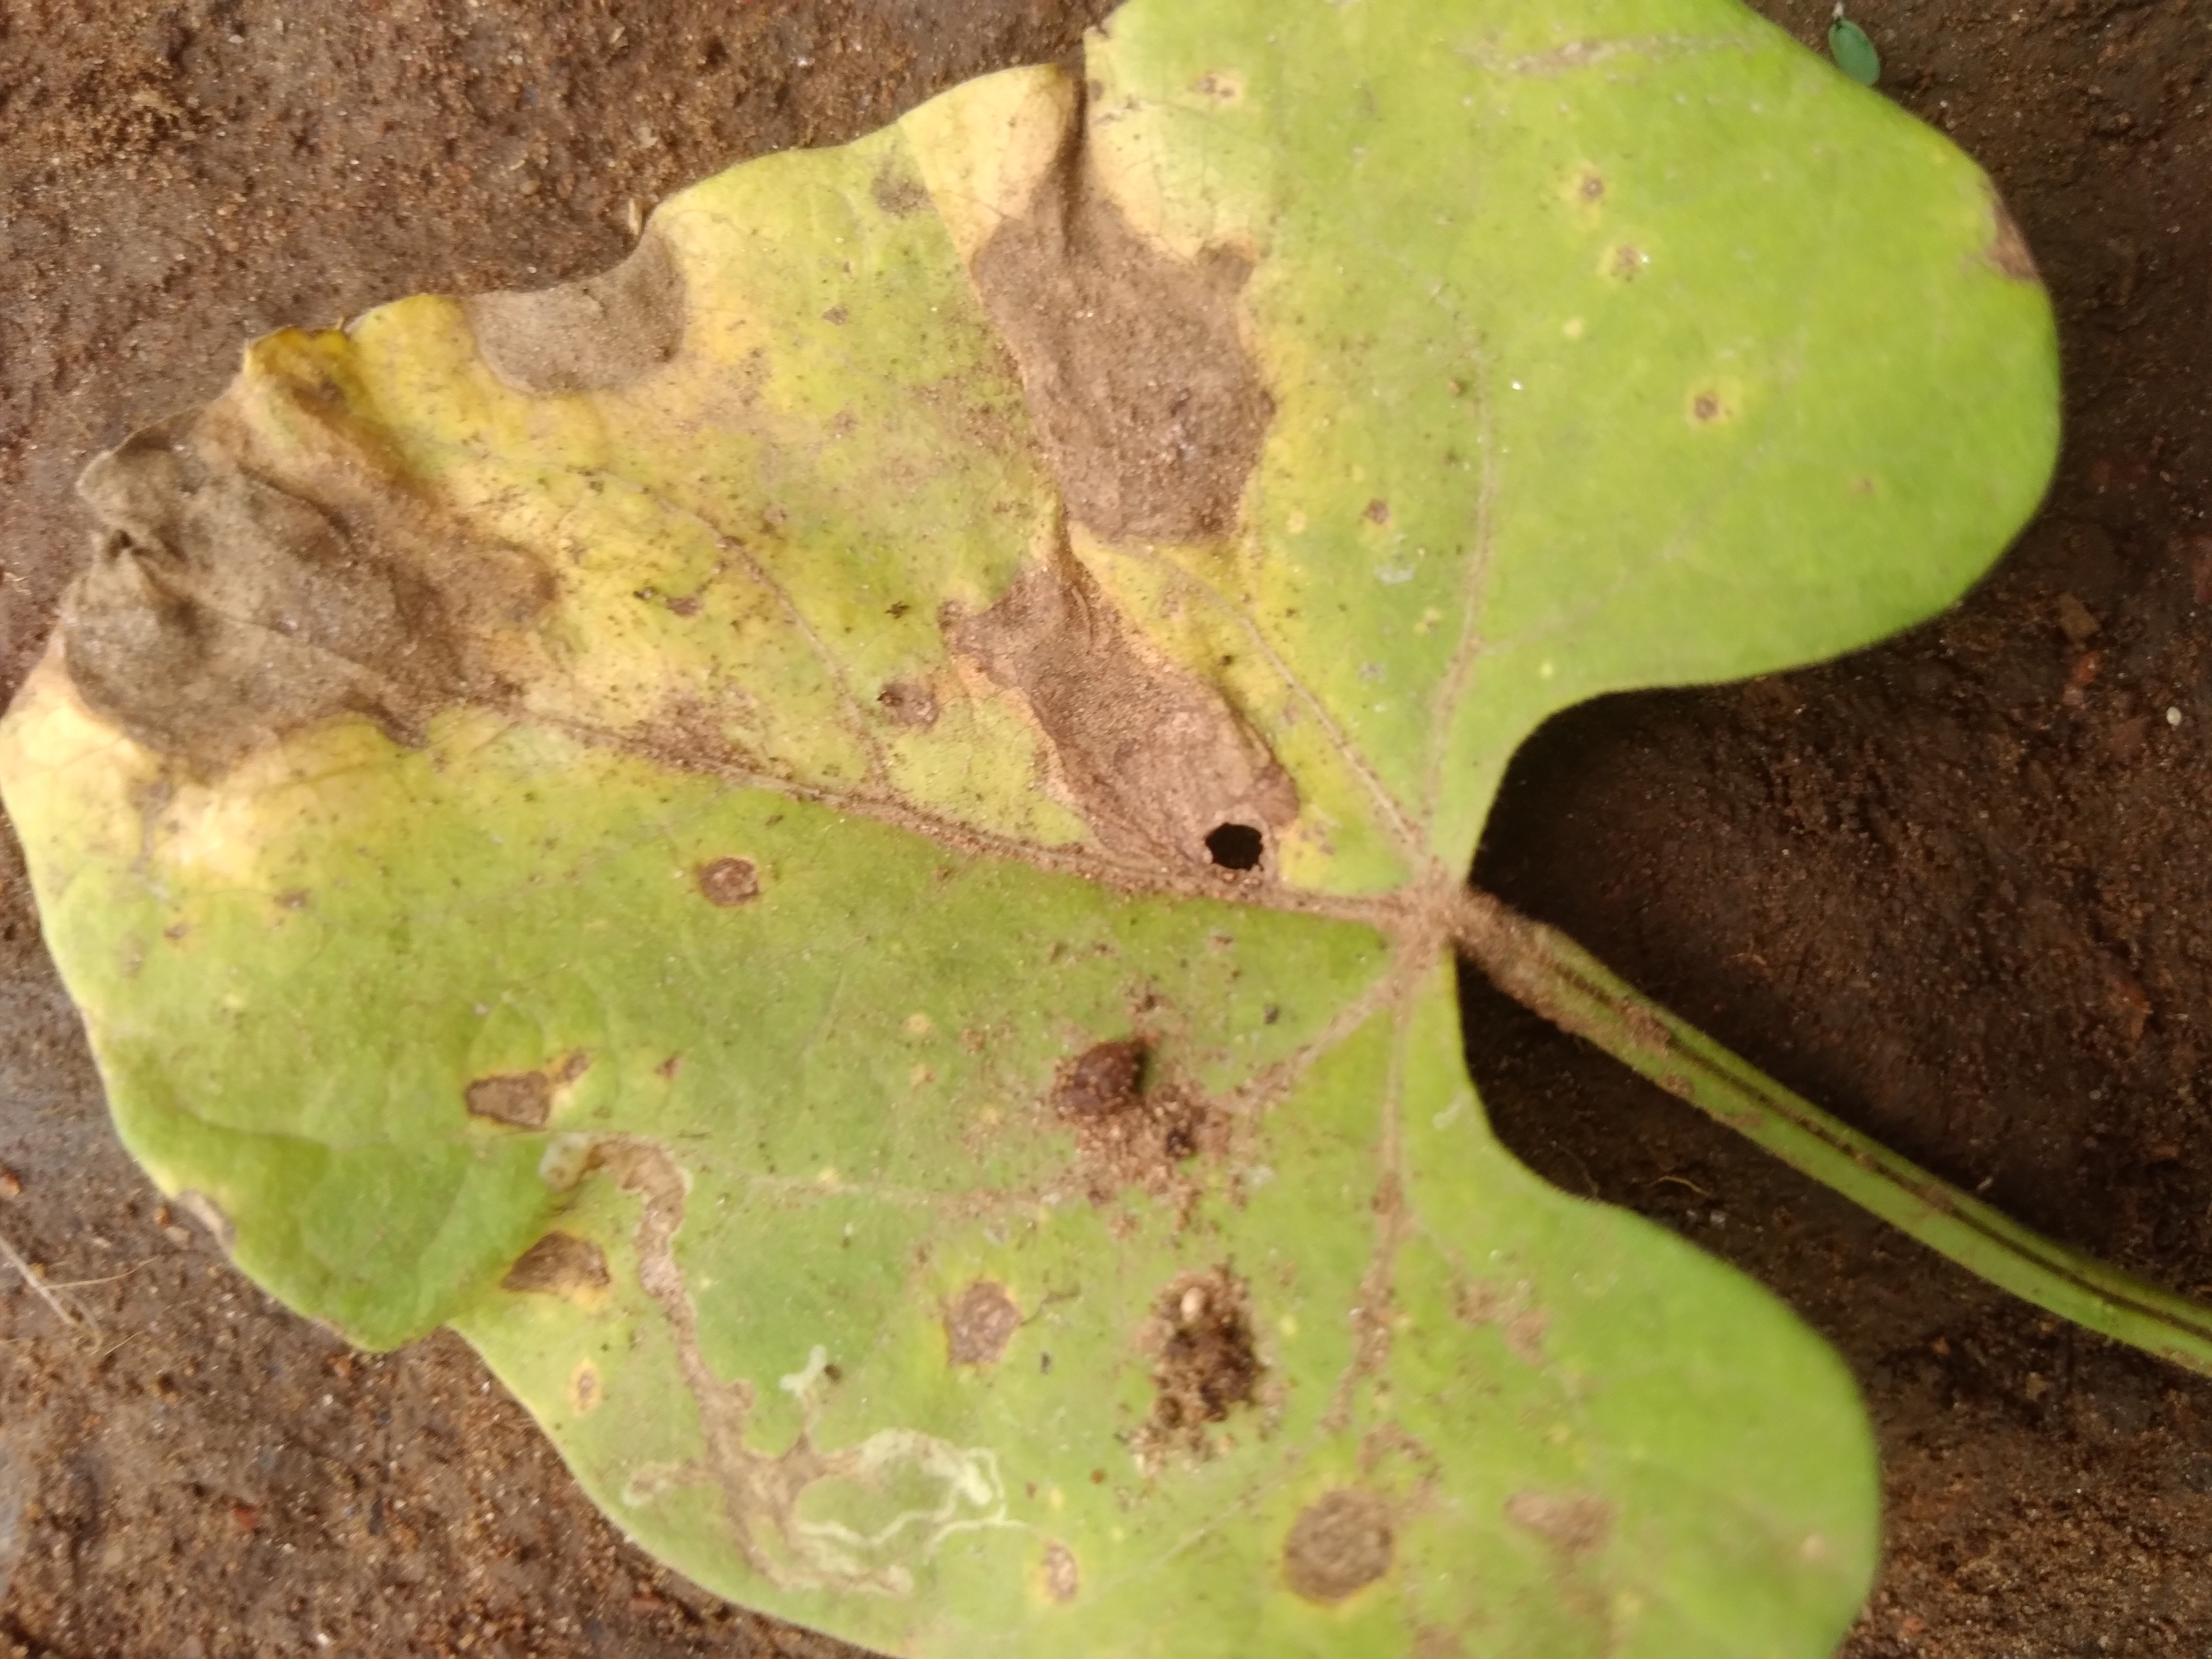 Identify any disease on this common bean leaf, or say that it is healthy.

rust
